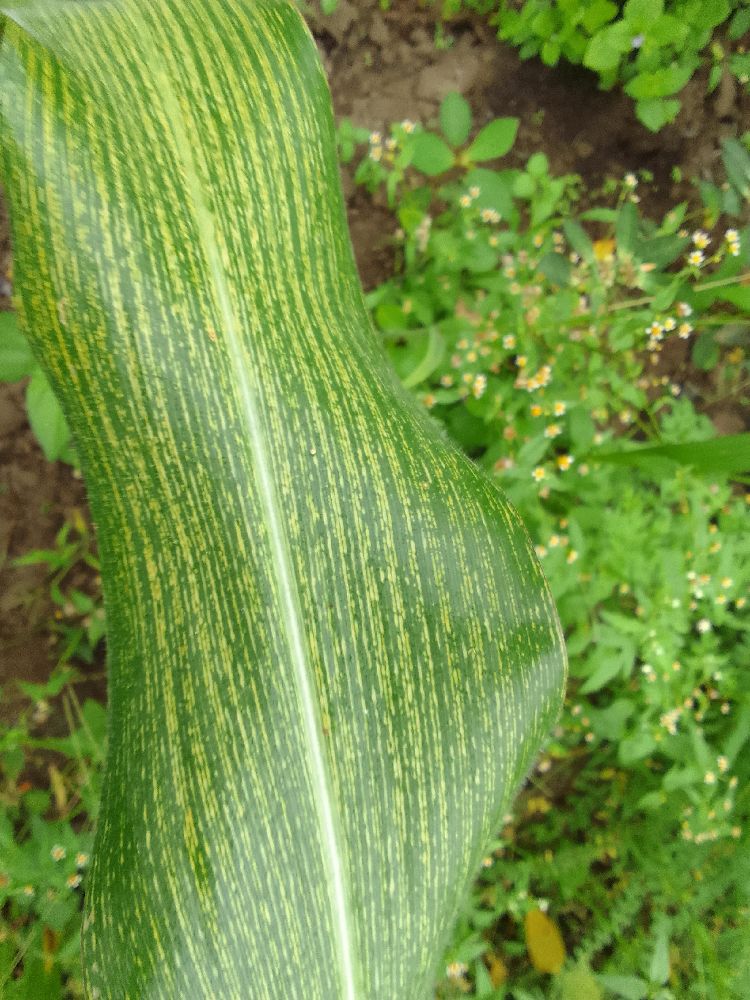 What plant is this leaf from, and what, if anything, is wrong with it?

maize, maize streak virus
